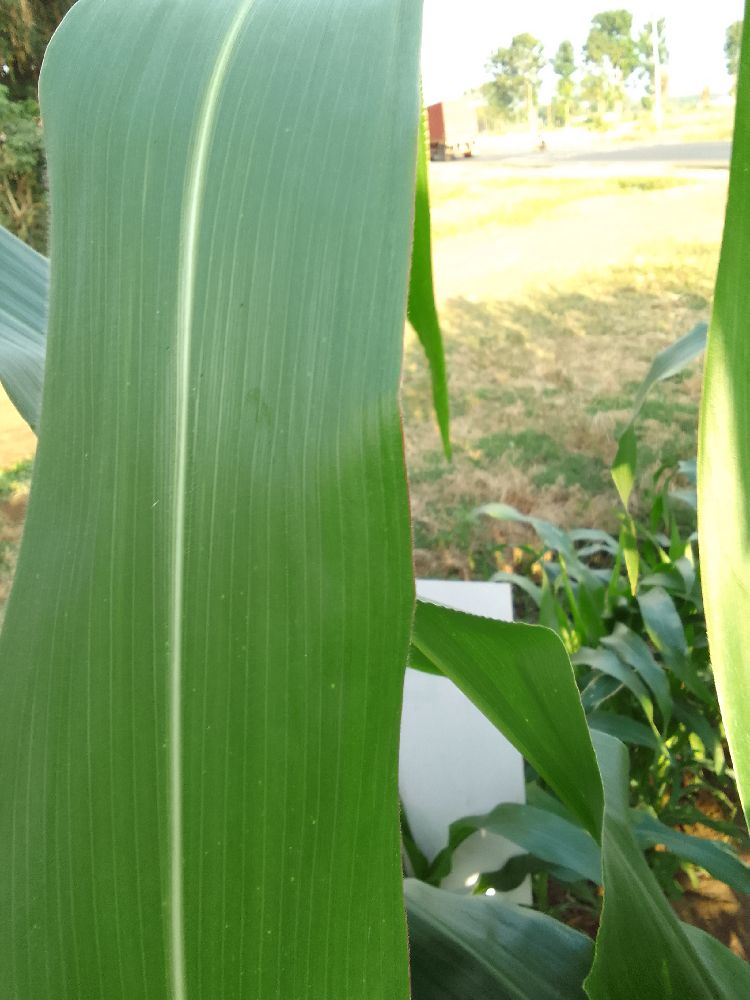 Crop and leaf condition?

maize, healthy
